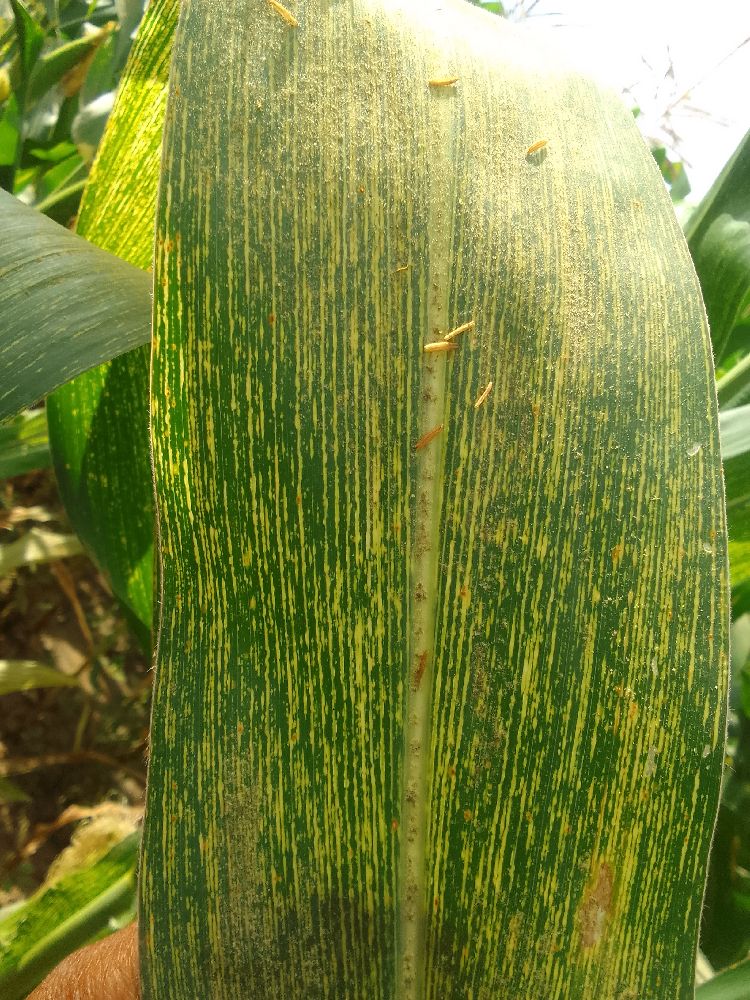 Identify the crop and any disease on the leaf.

maize, maize streak virus
